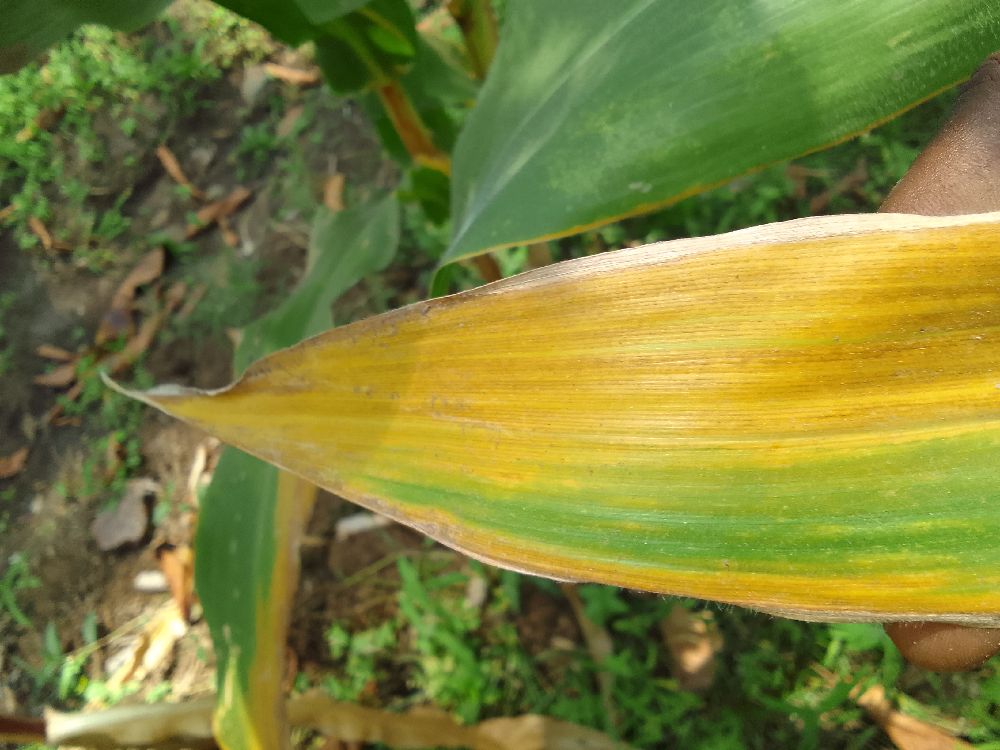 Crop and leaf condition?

maize, maize lethal necrosis
